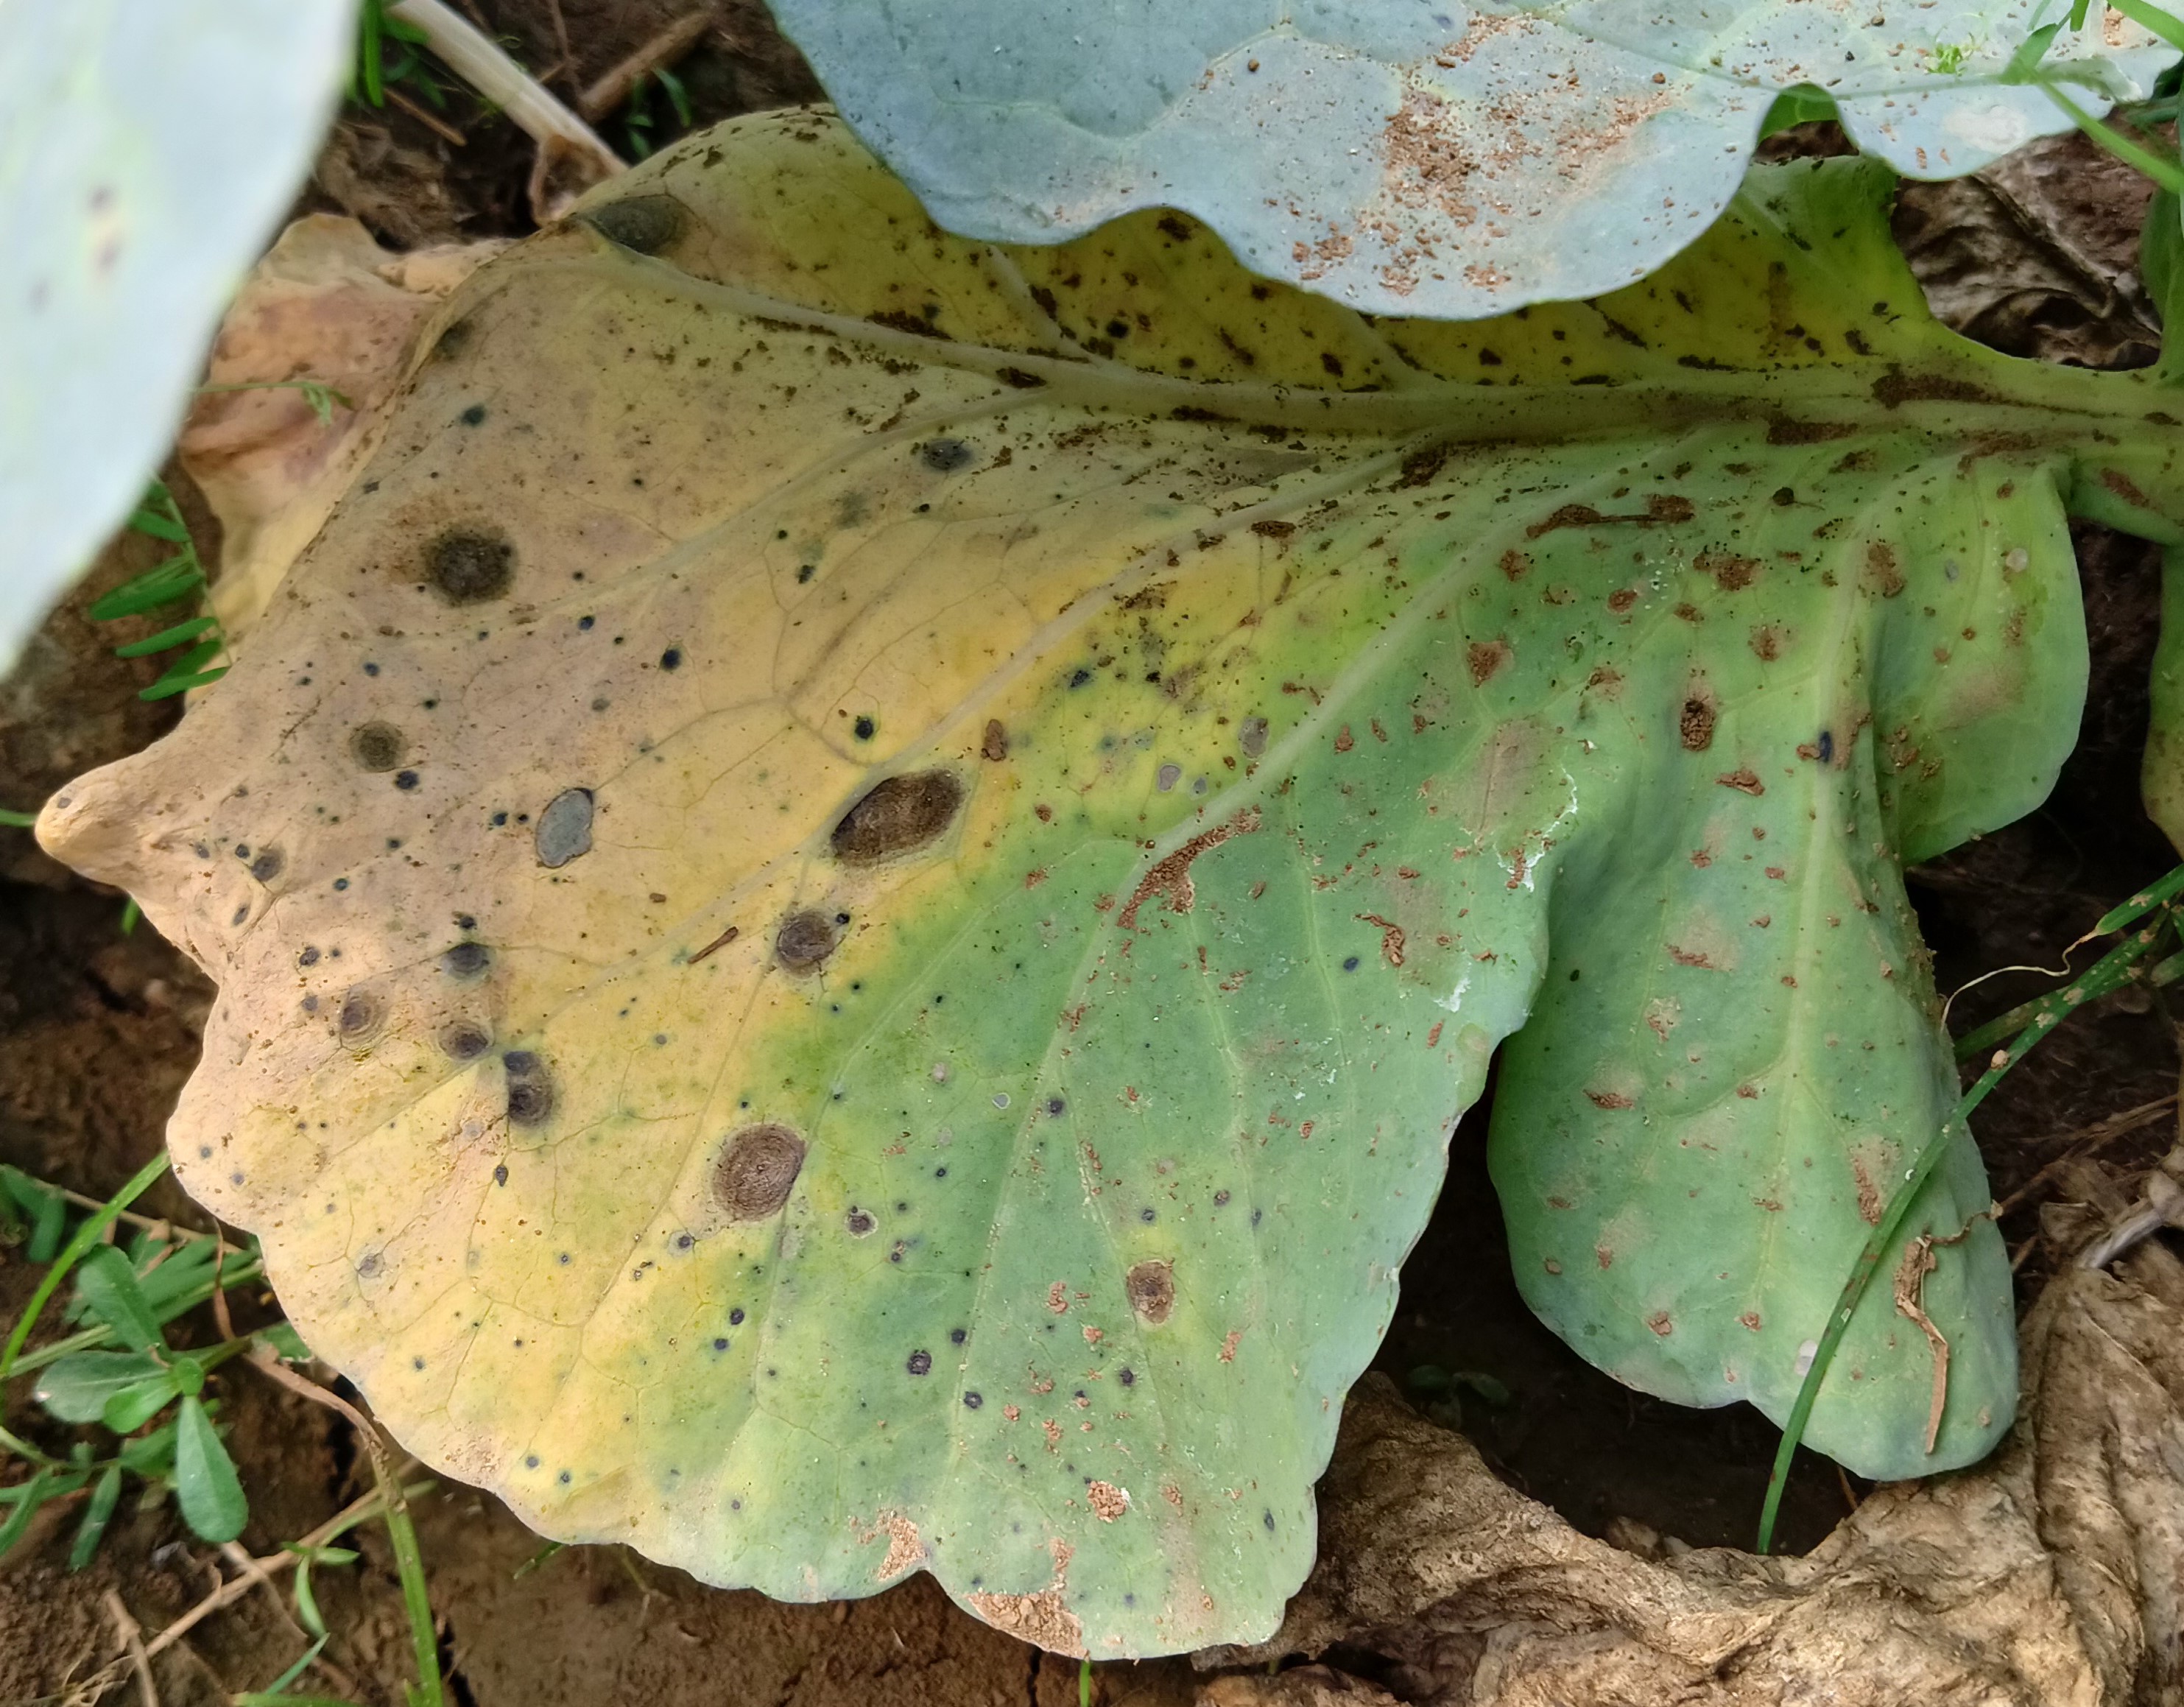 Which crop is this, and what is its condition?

cabbage, alternaria
